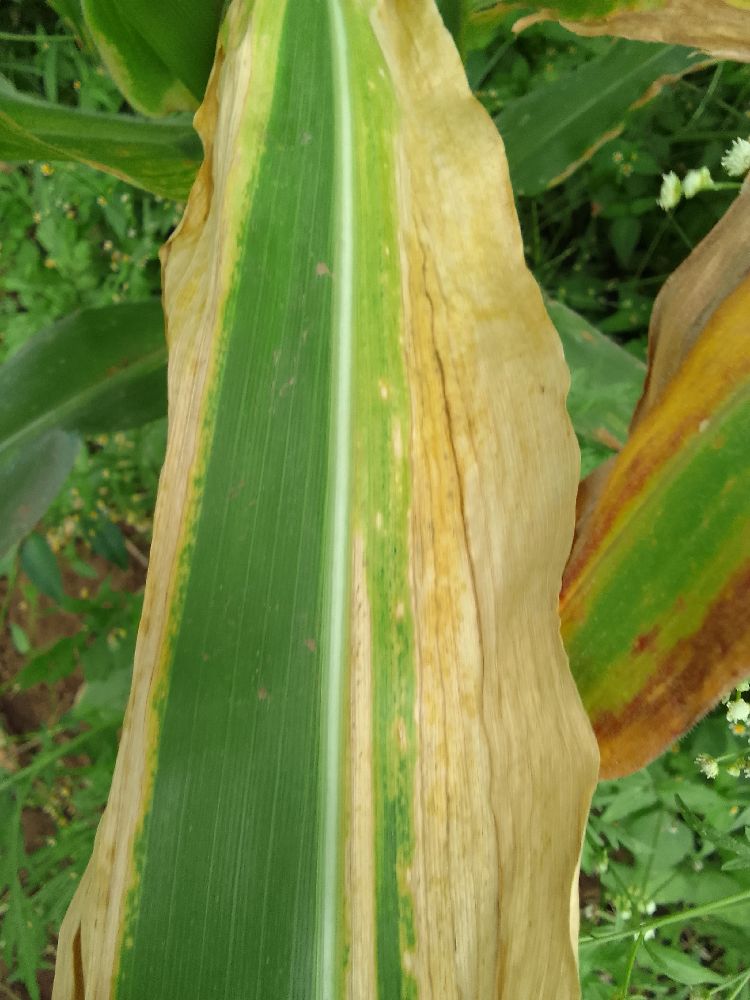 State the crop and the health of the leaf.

maize, maize lethal necrosis
